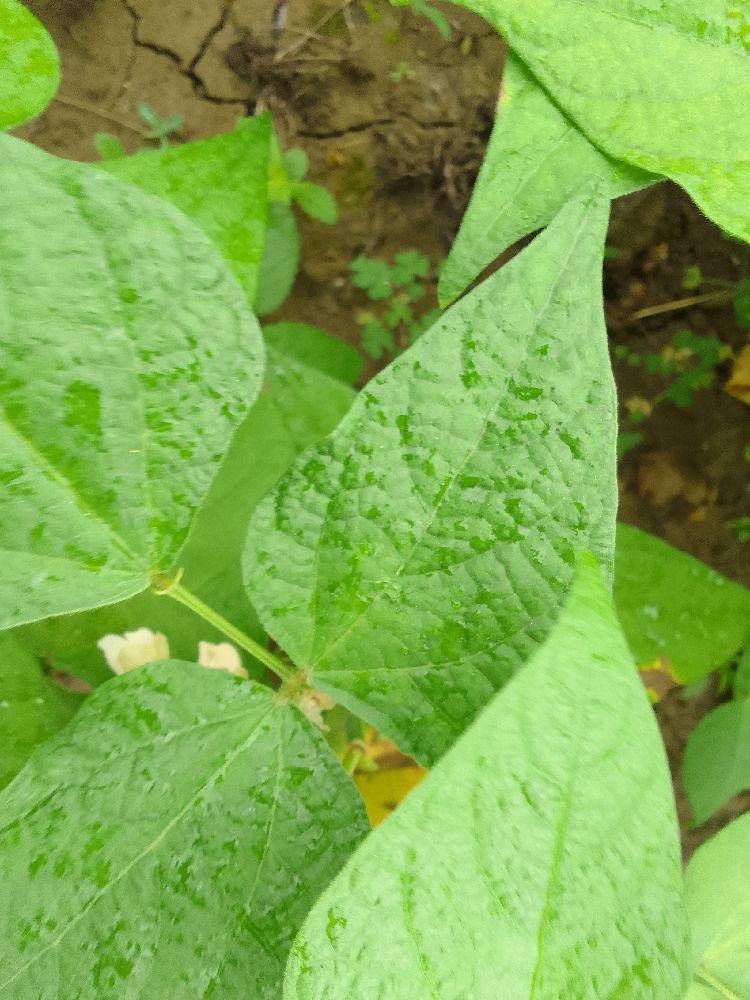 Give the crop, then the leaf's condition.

common bean, healthy
